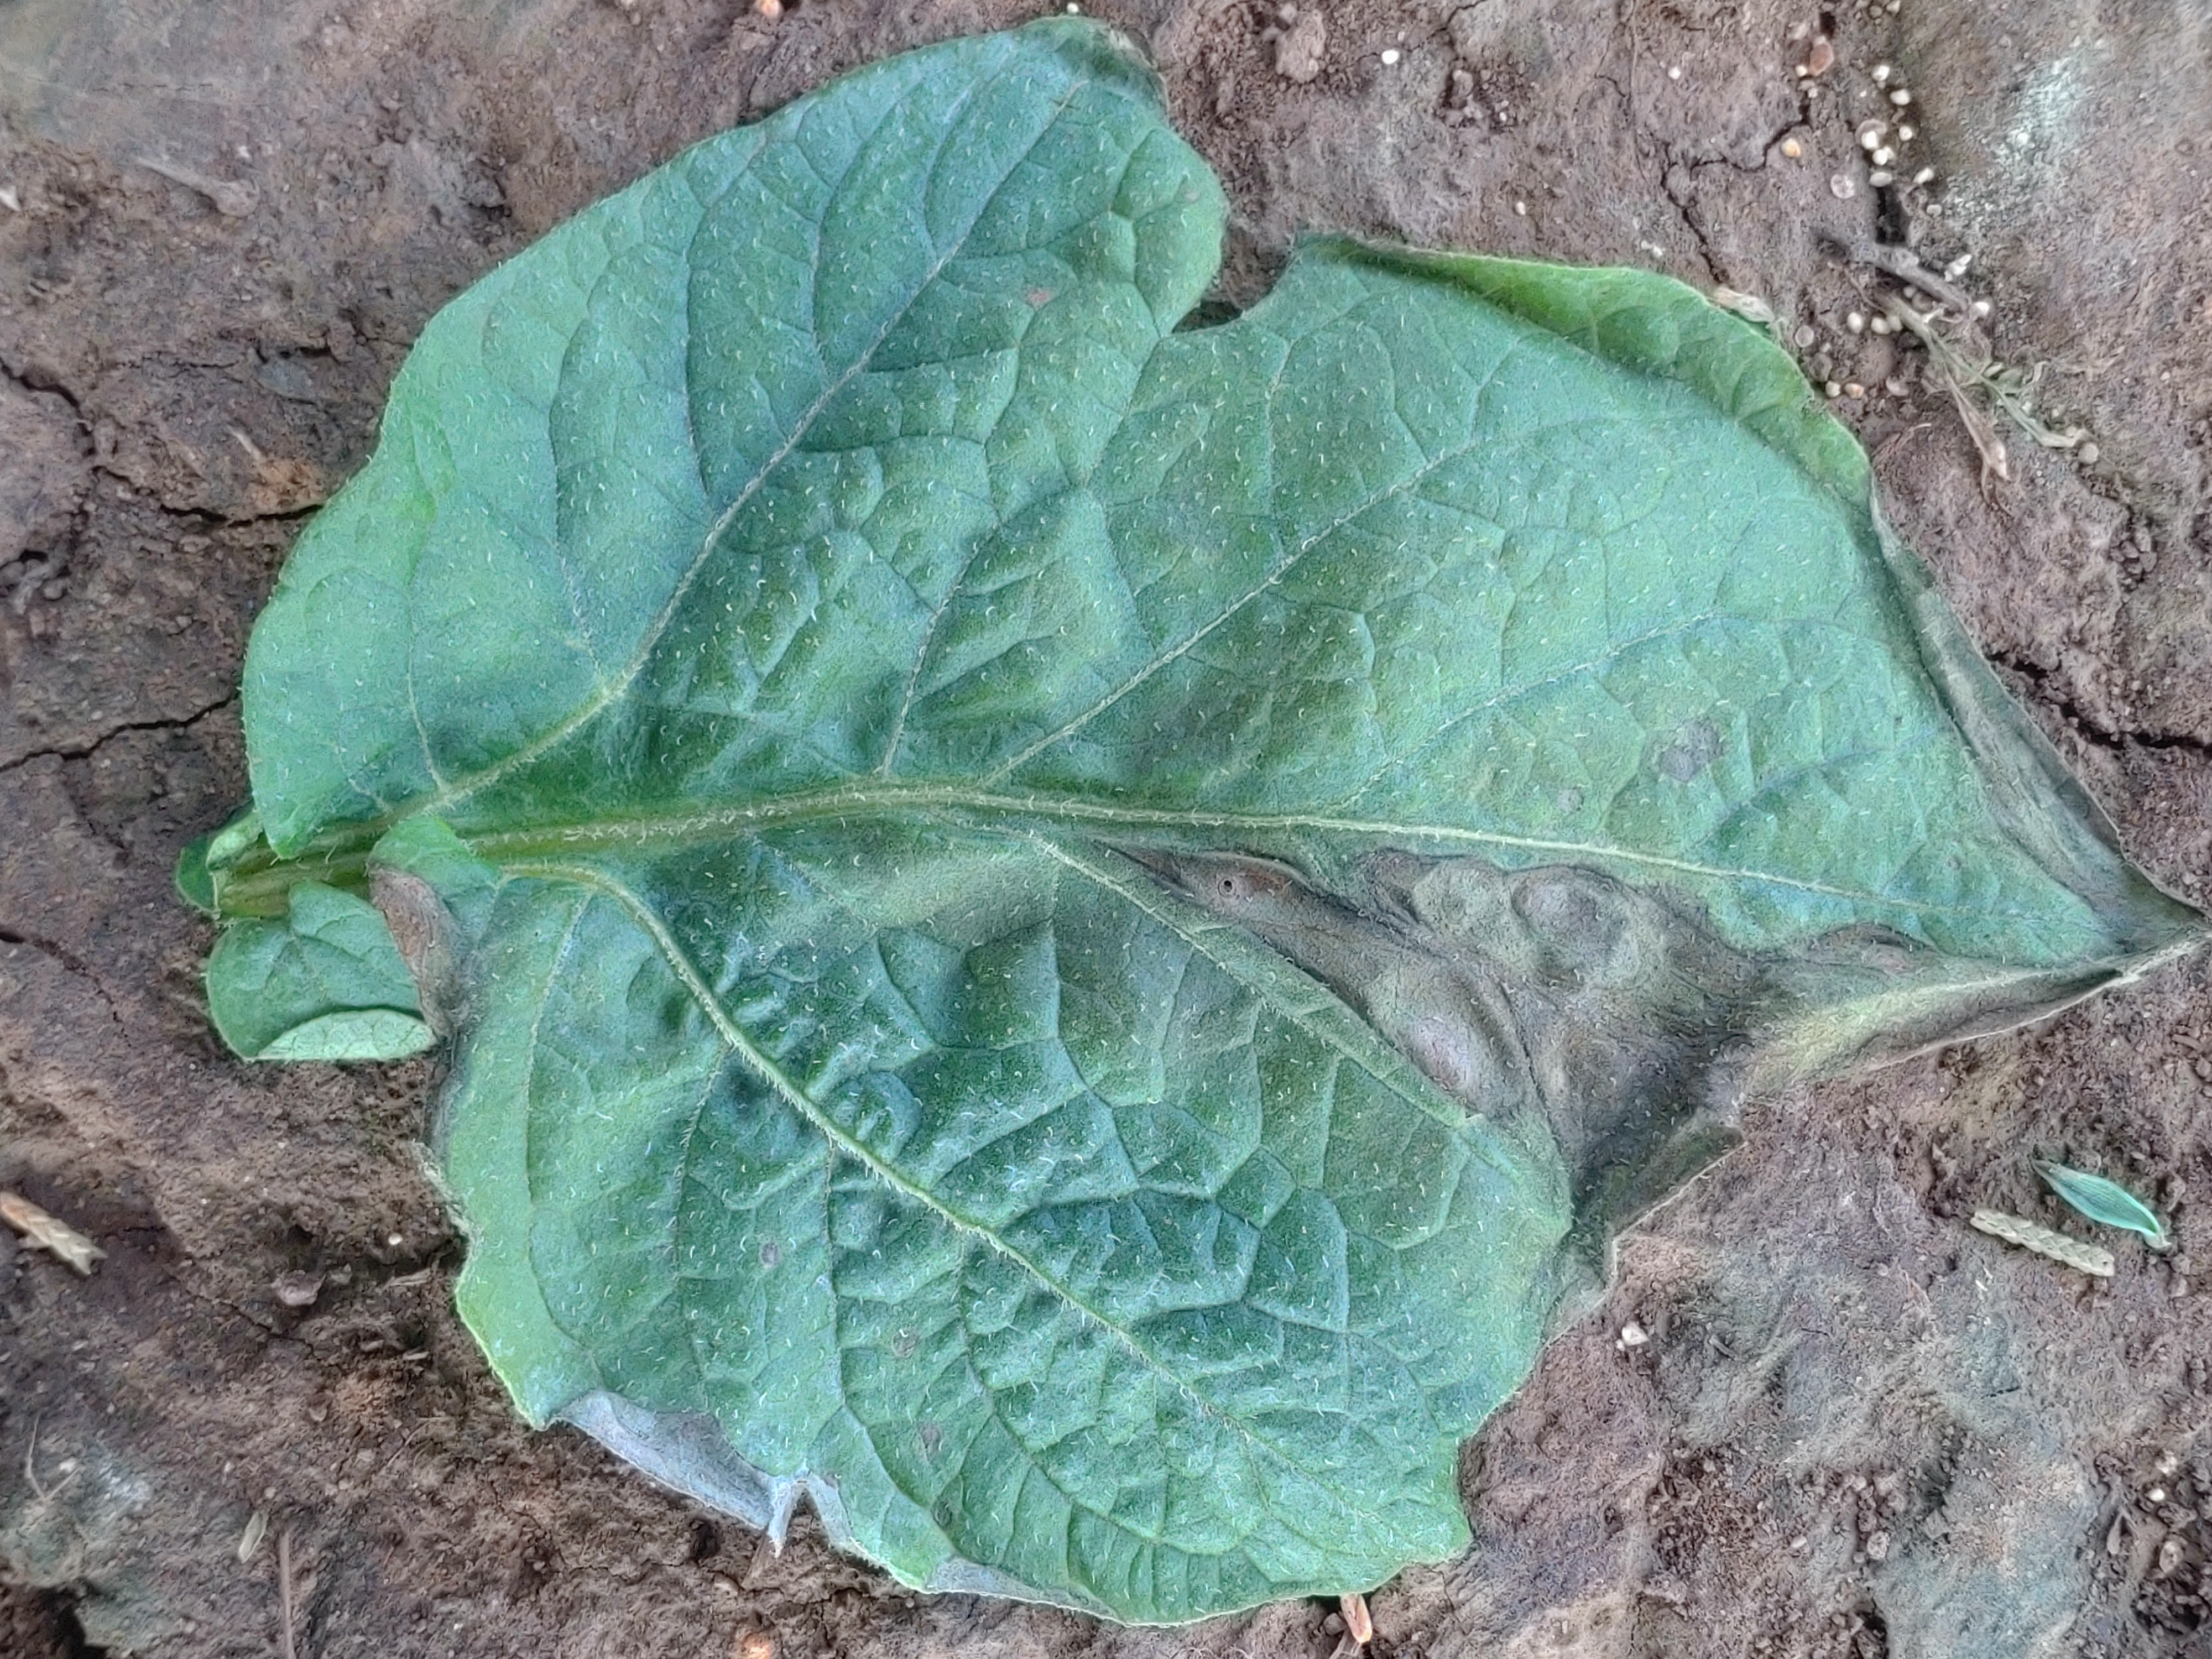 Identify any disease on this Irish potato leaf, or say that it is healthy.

early blight
